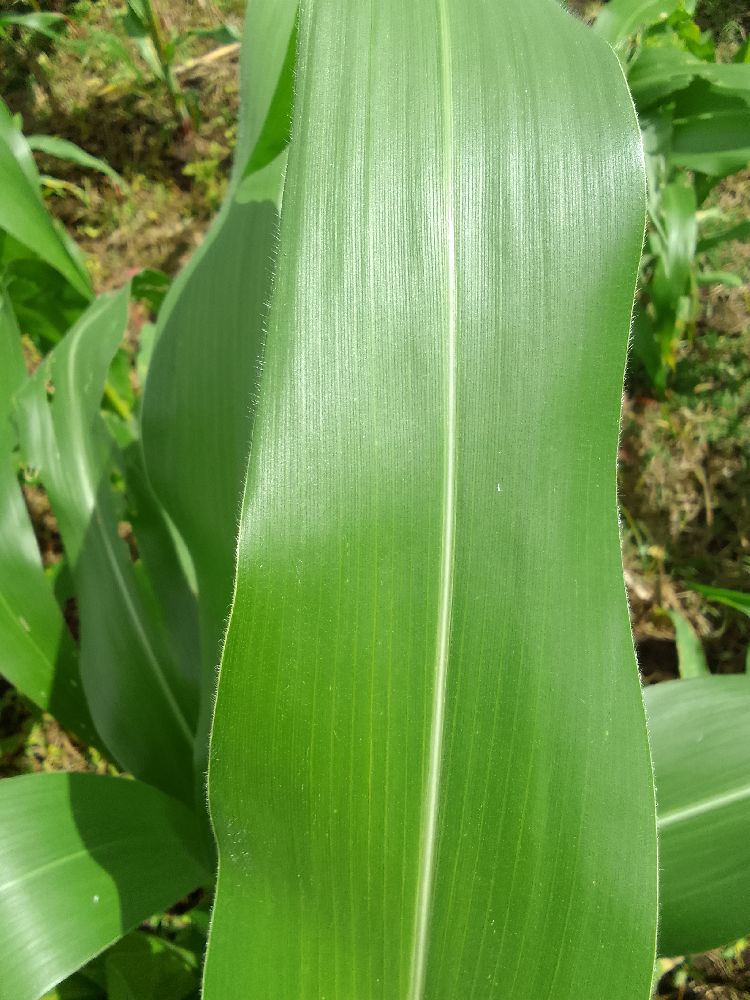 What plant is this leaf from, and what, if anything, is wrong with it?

maize, healthy
